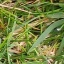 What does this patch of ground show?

grass
